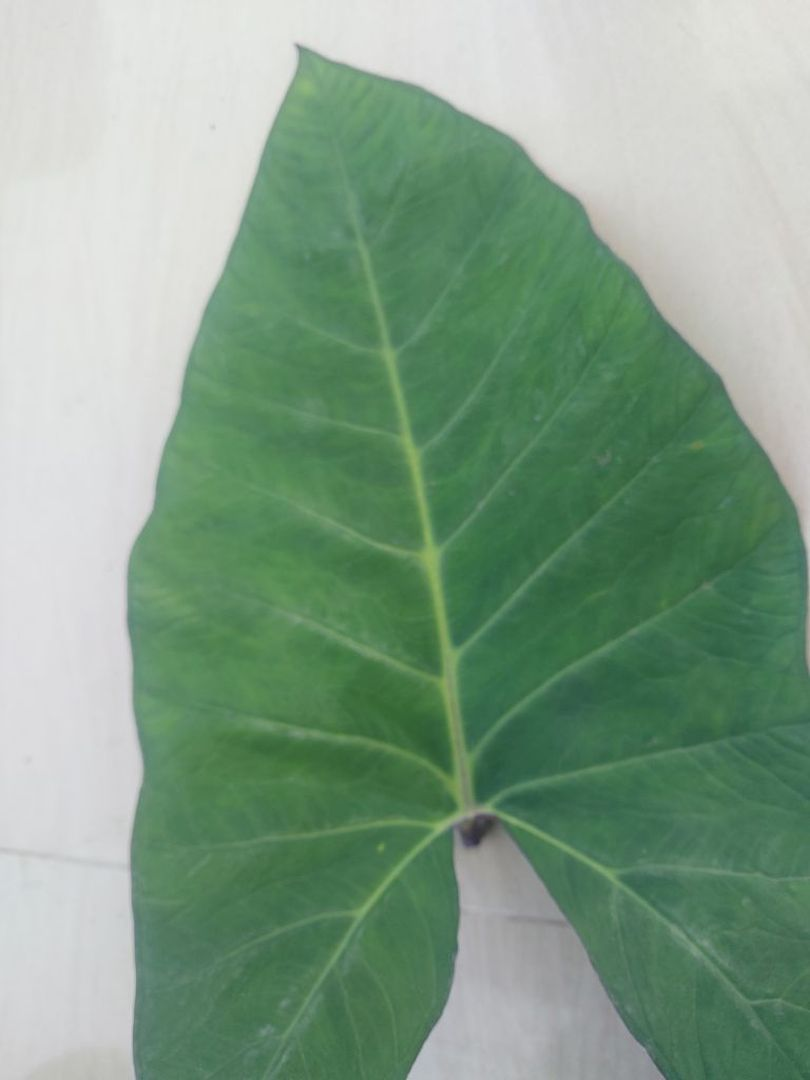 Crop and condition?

taro, healthy
